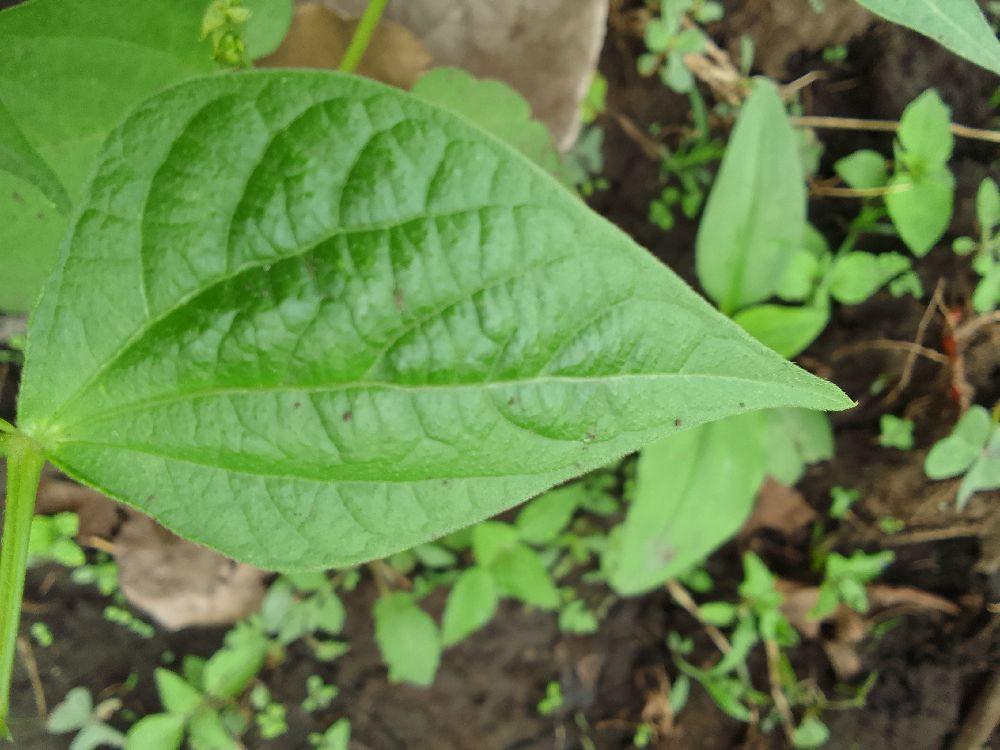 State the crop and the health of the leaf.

common bean, healthy
